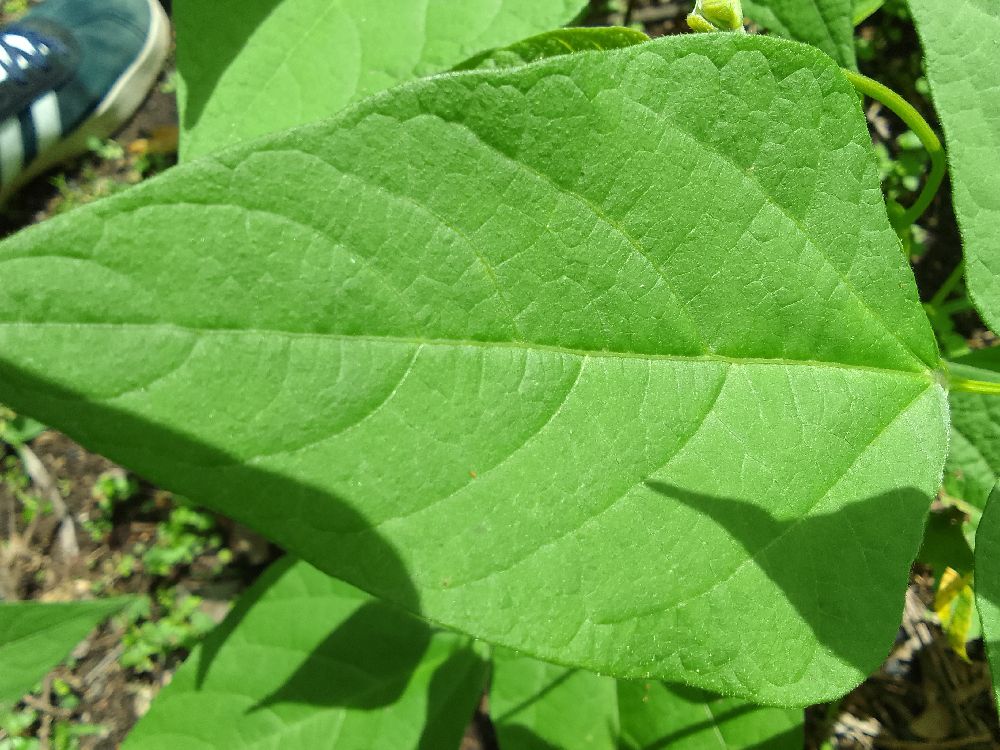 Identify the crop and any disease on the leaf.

common bean, healthy
